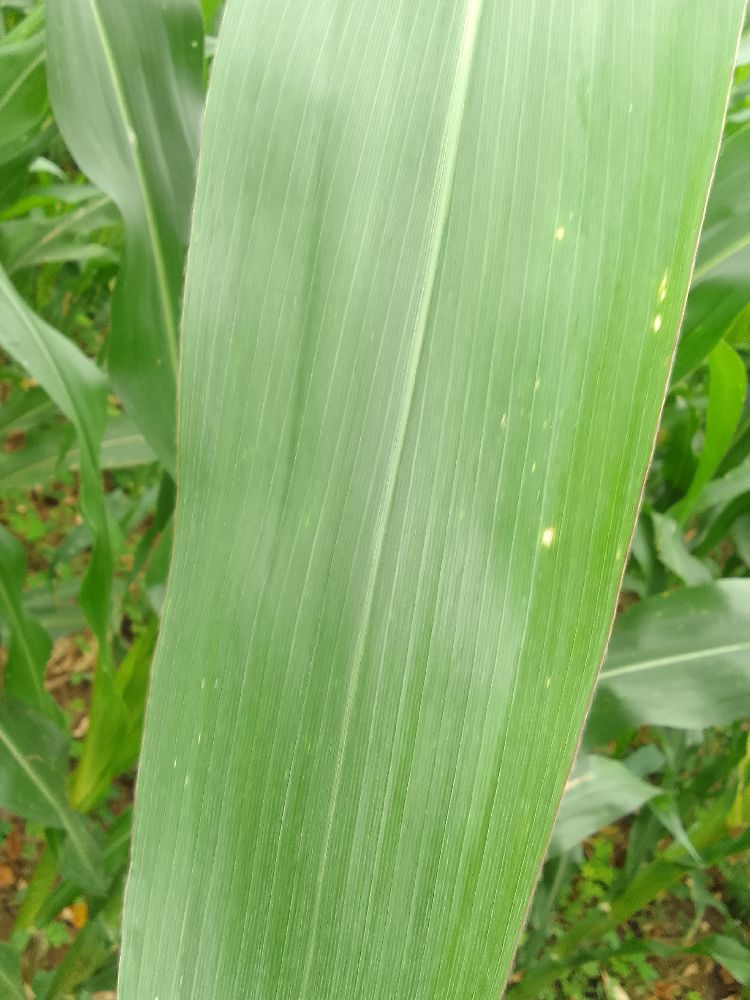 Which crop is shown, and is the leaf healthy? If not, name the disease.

maize, healthy
